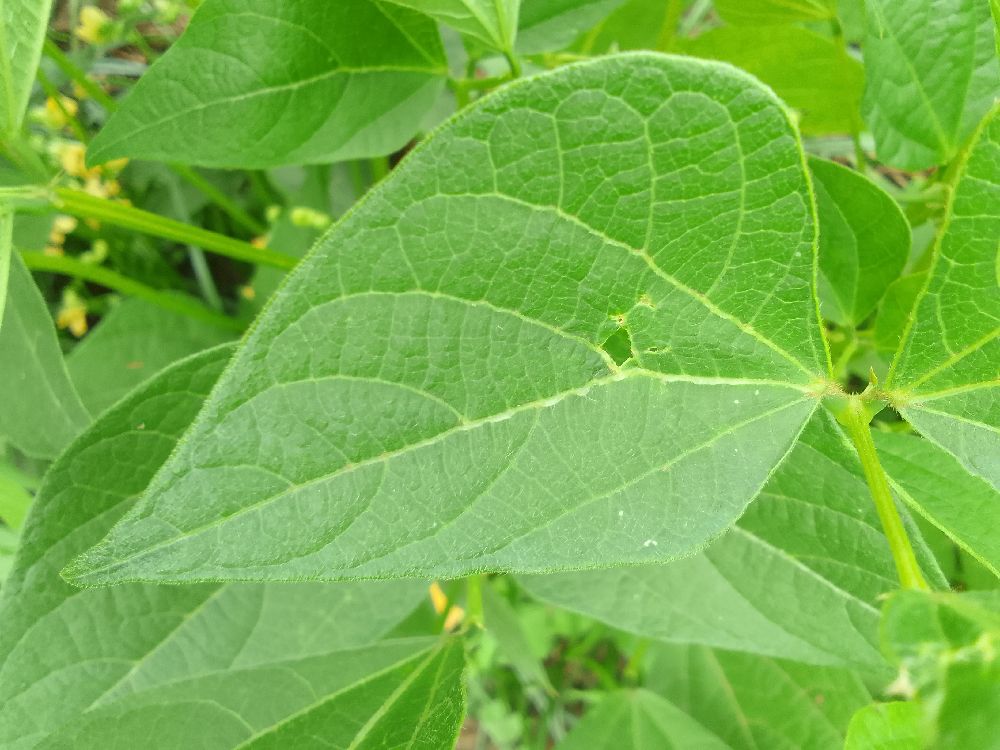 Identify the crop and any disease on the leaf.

common bean, healthy
